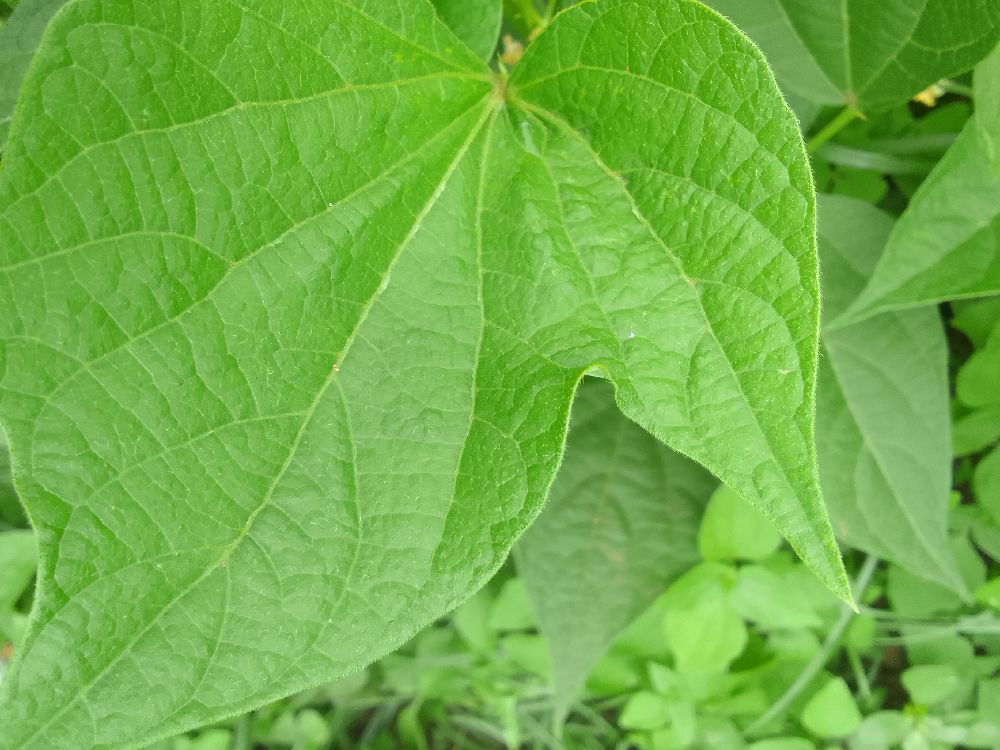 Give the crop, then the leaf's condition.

common bean, healthy
